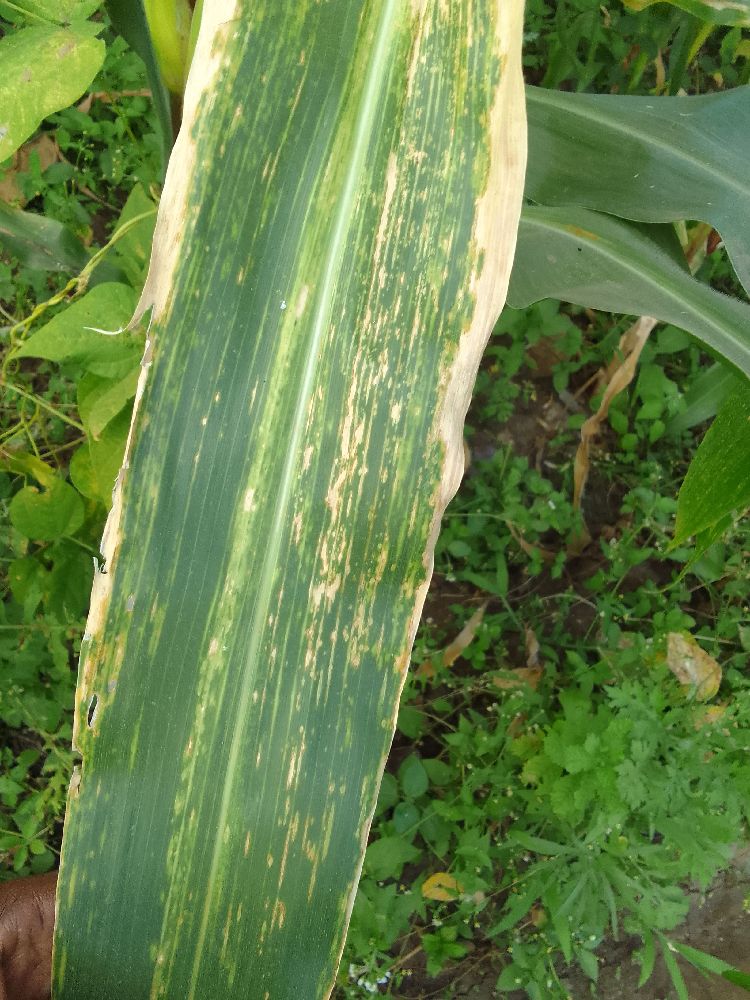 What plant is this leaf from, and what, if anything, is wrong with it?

maize, maize lethal necrosis
